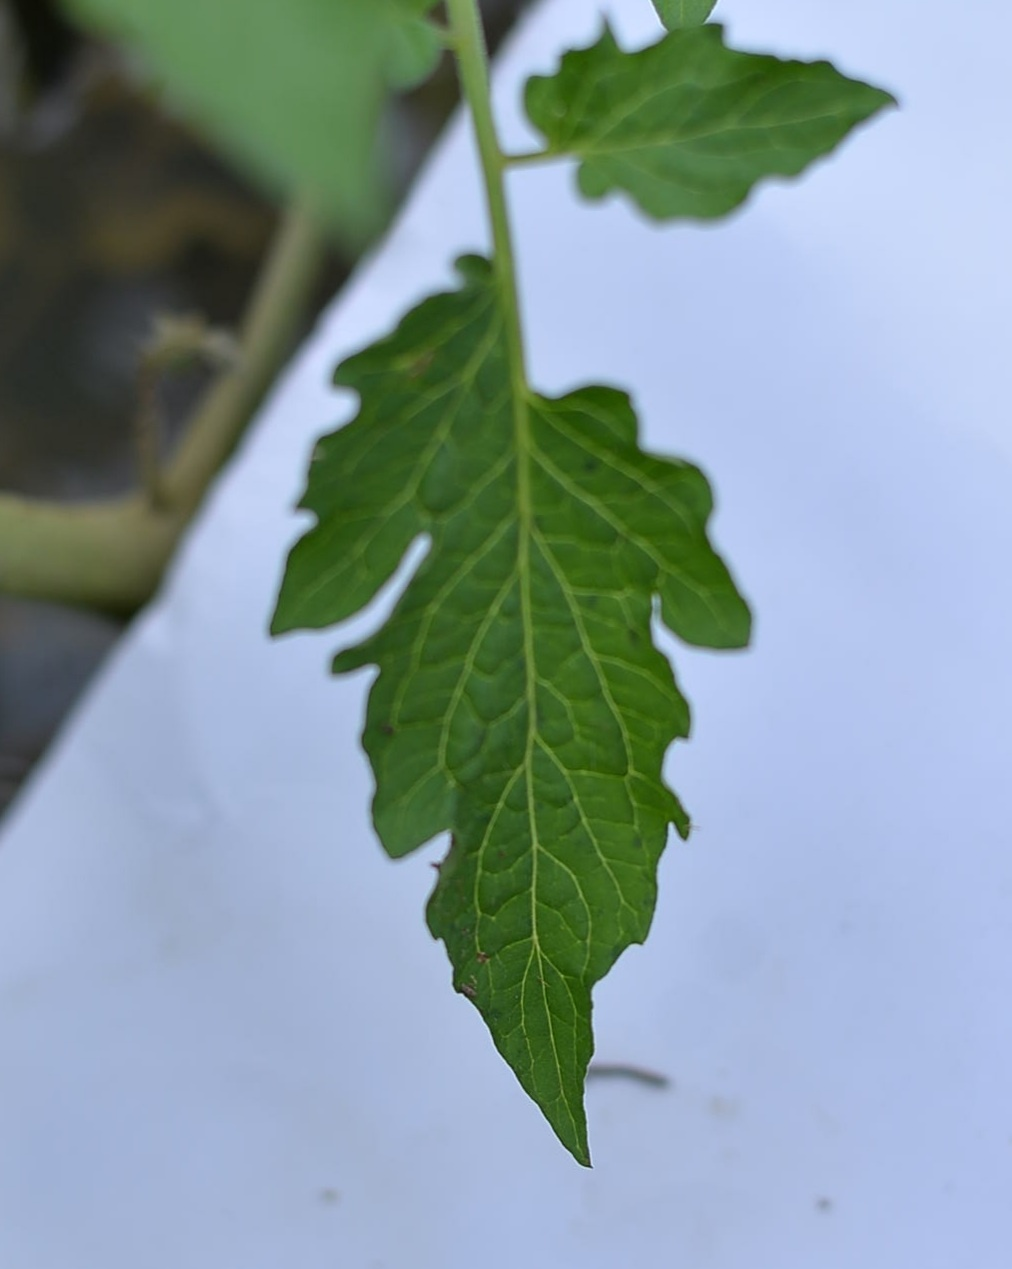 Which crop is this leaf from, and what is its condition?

tomato, healthy
